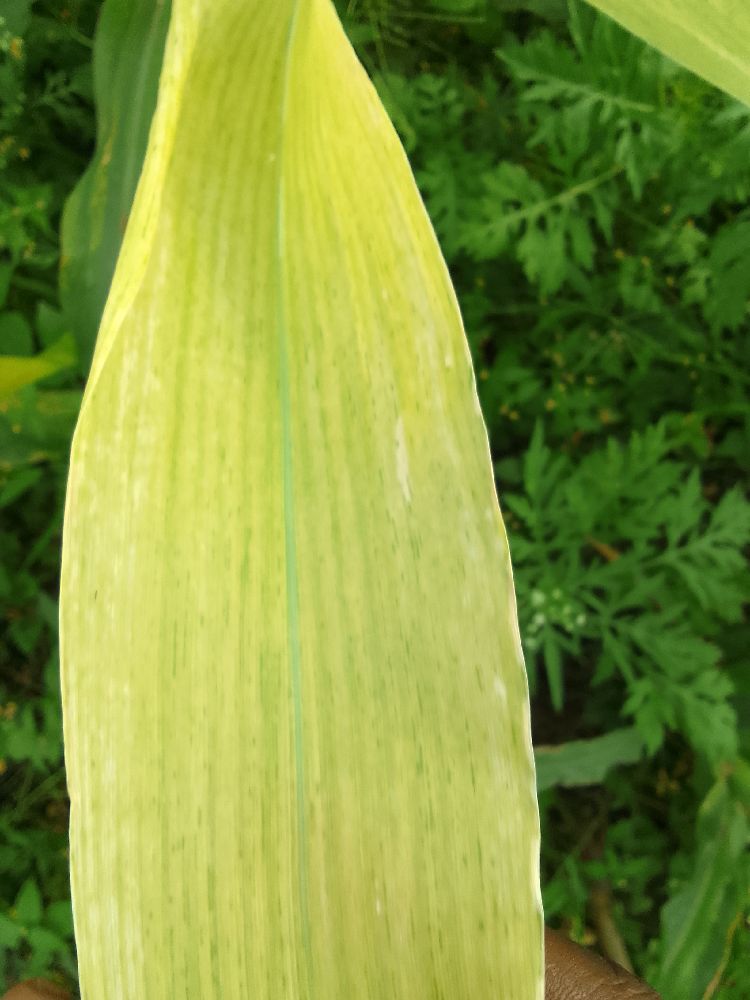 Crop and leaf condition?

maize, maize lethal necrosis
